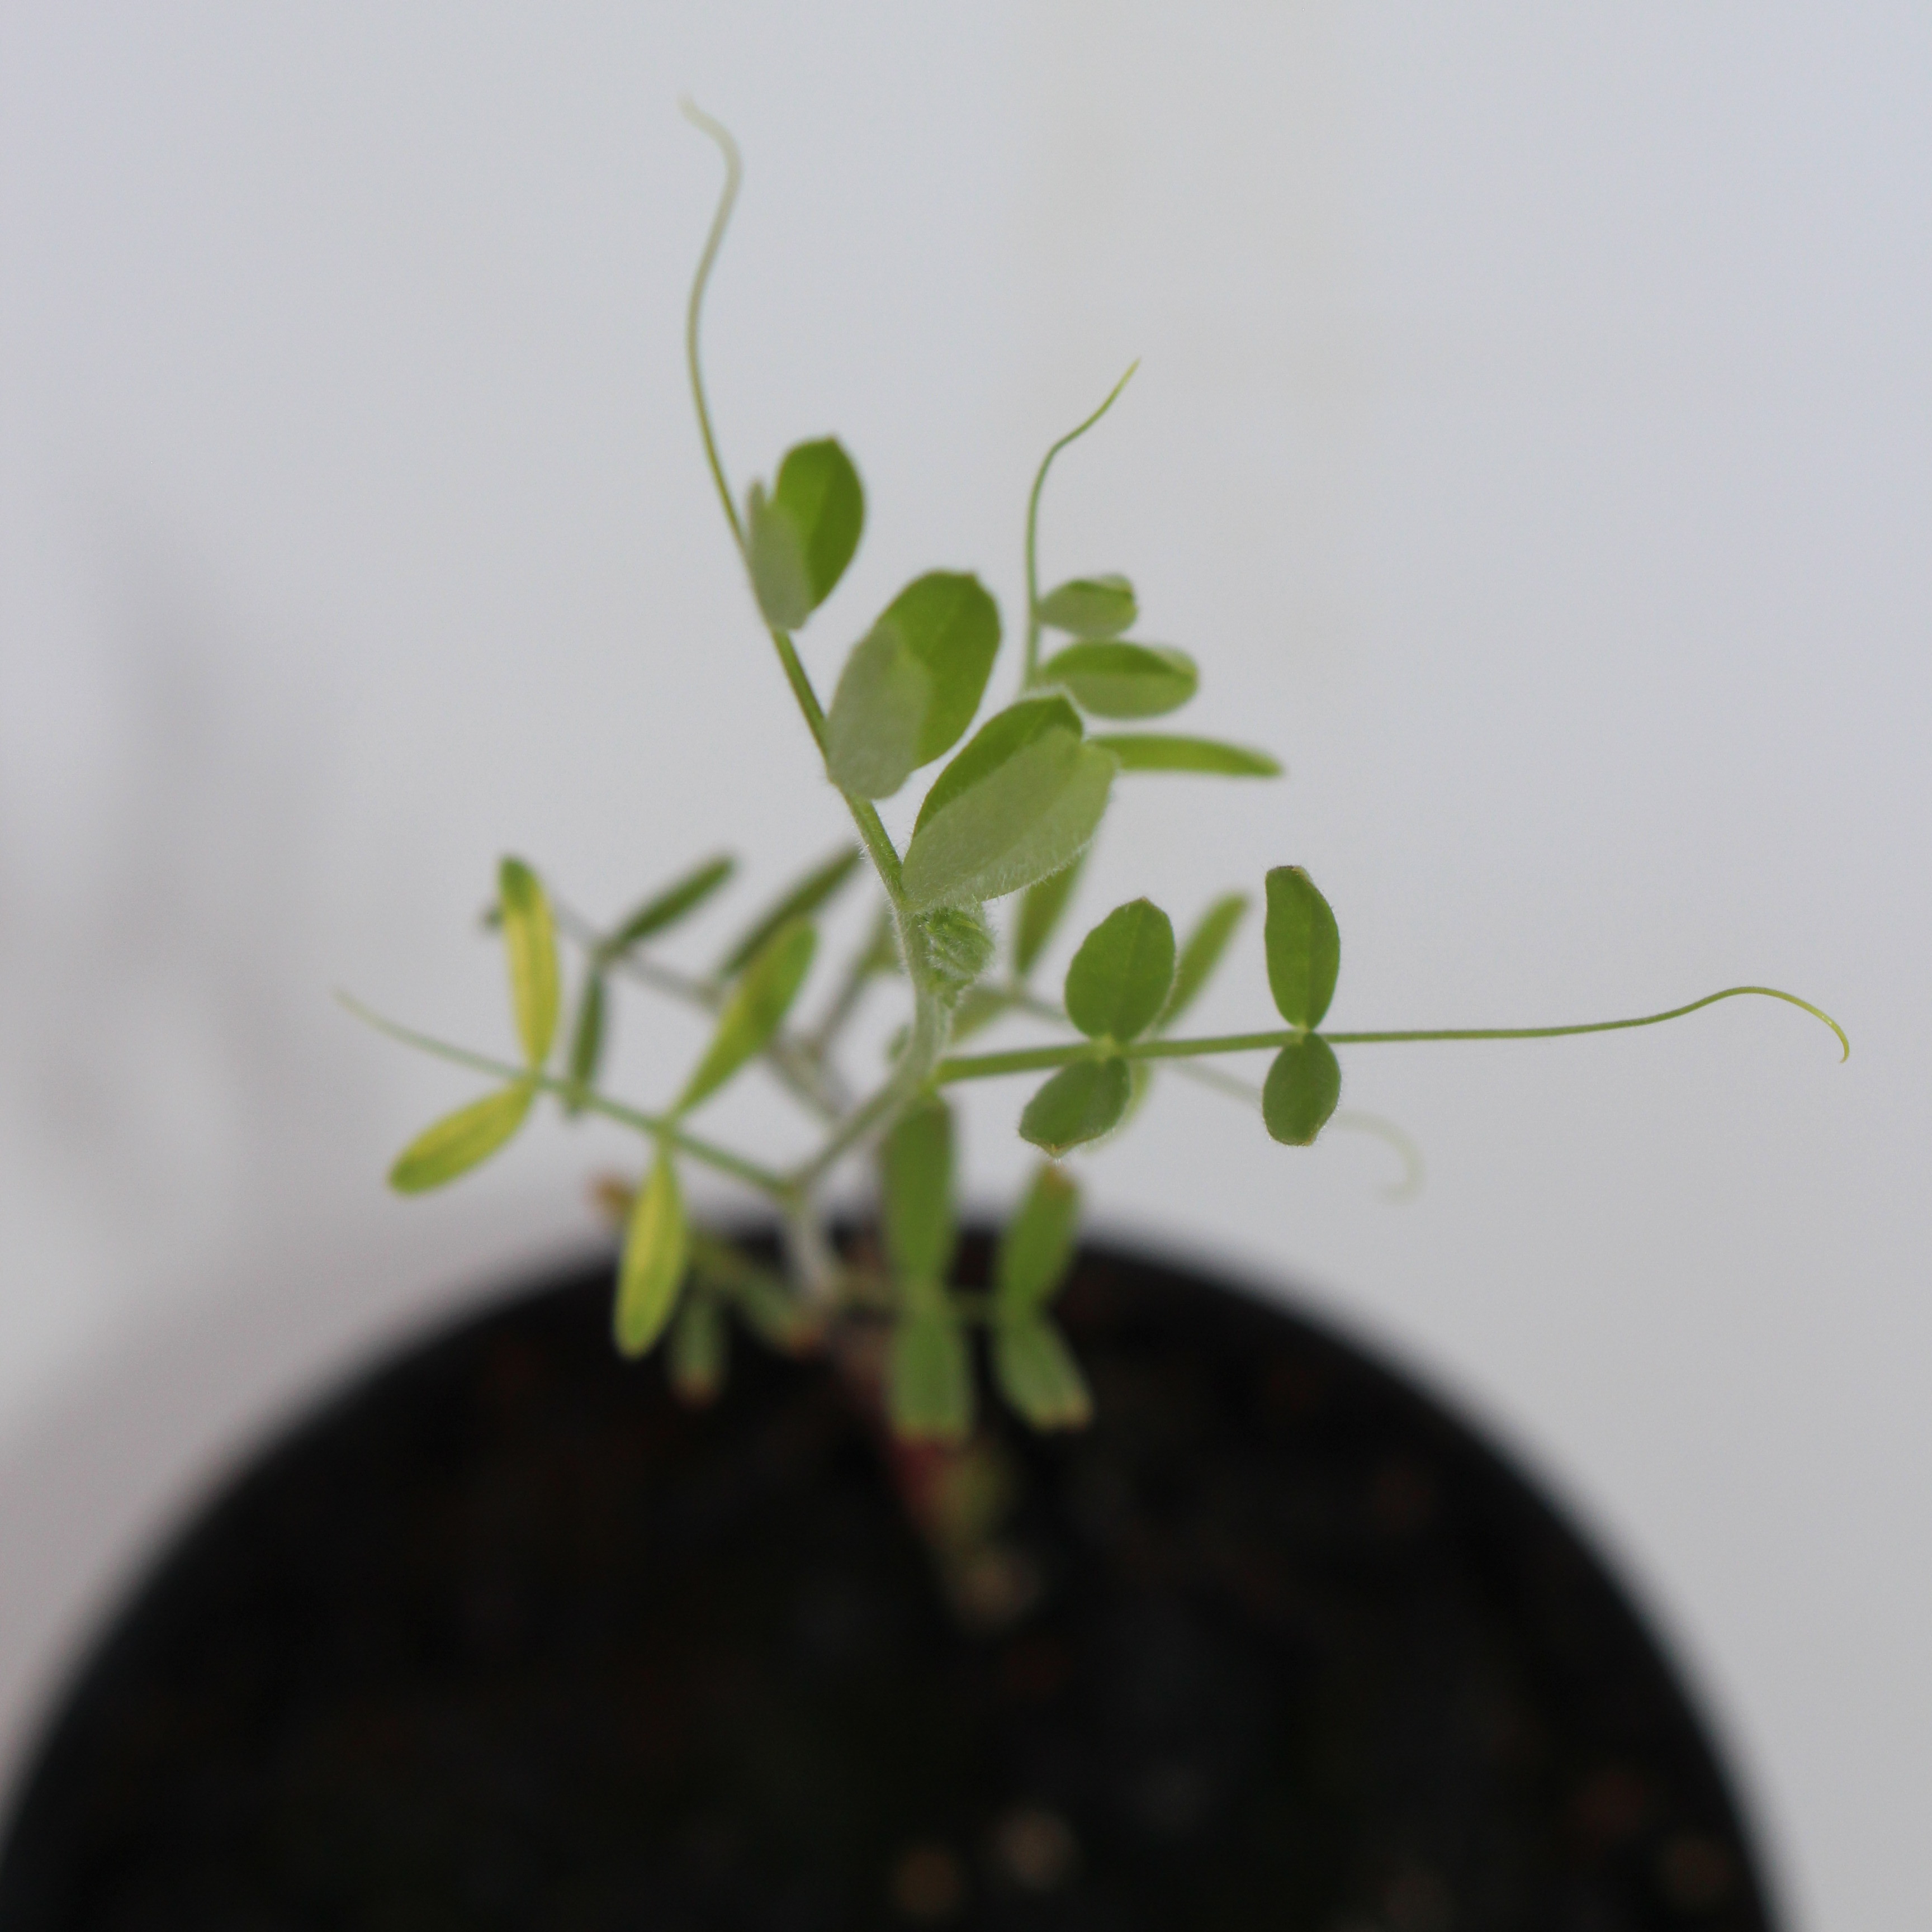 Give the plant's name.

Vicia sativa
